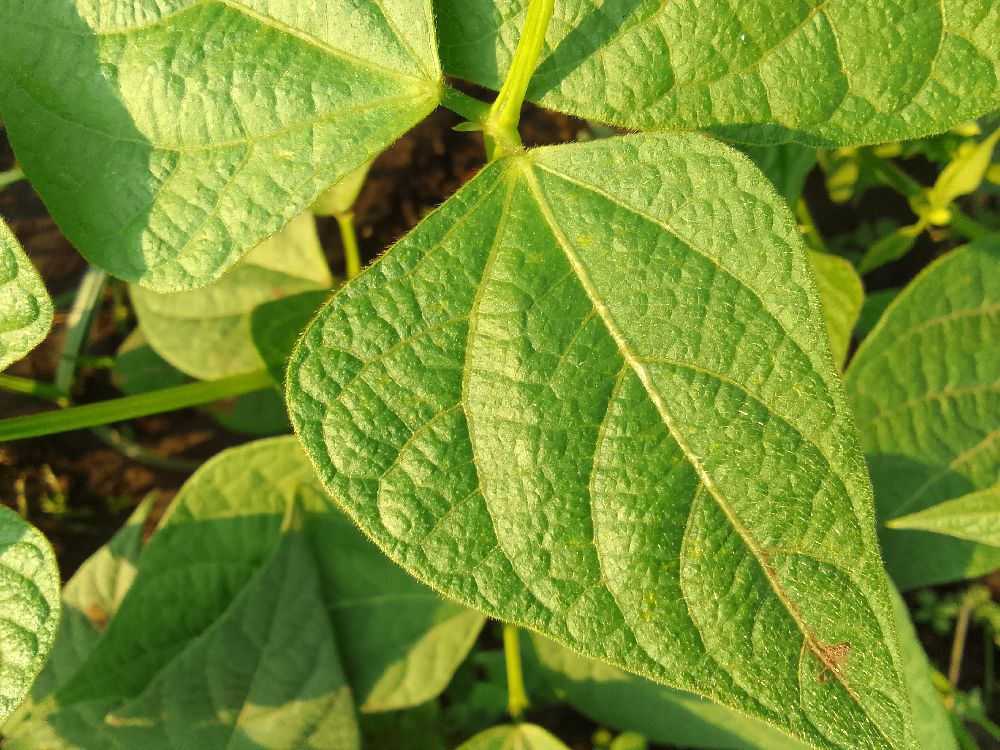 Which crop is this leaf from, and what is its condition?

common bean, healthy
